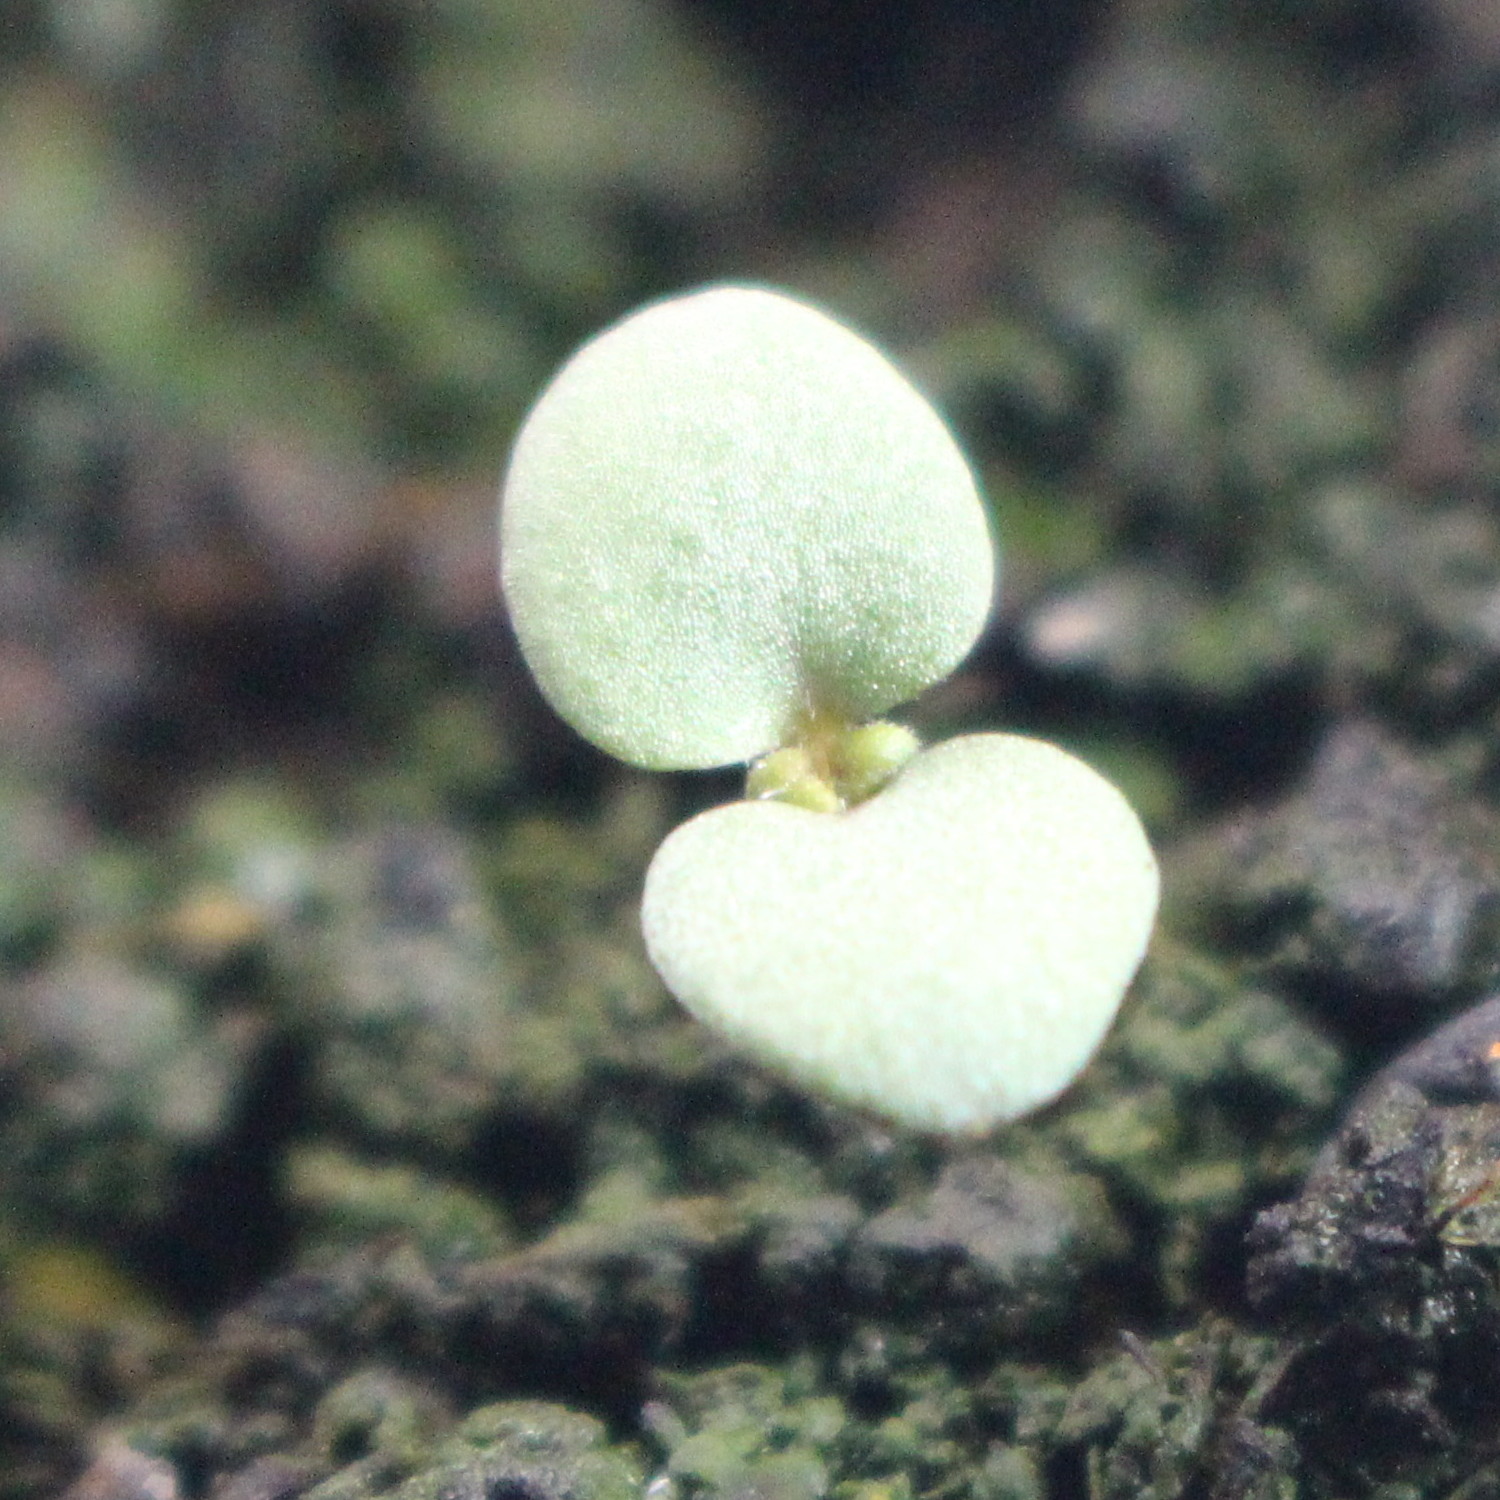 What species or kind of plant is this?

Veronica persica
